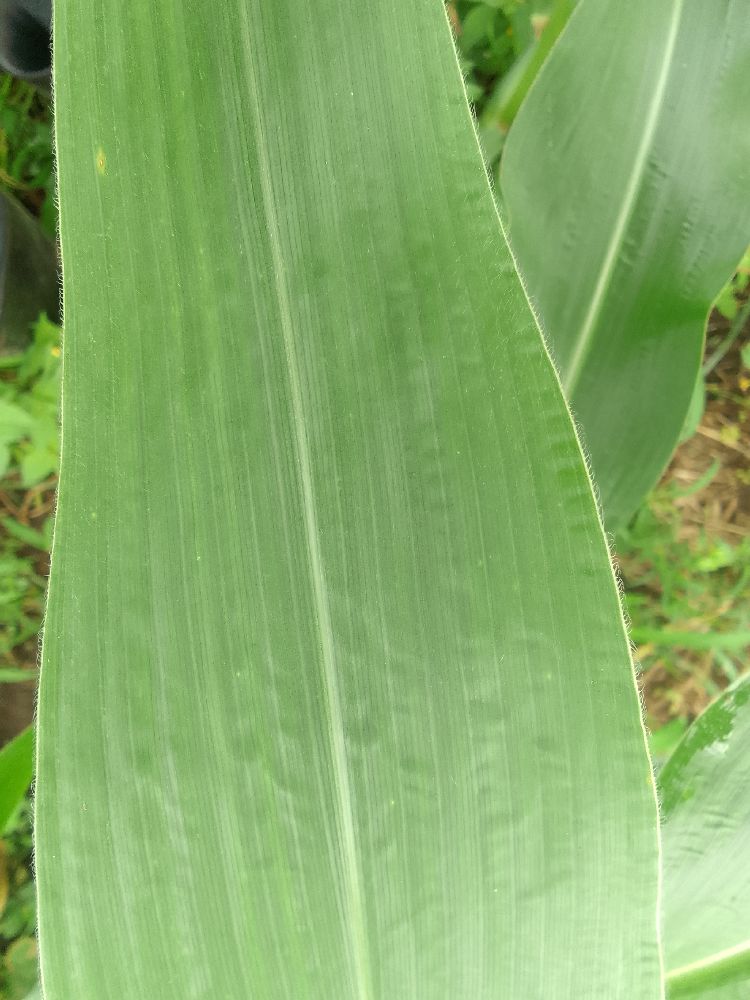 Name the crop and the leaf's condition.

maize, healthy
